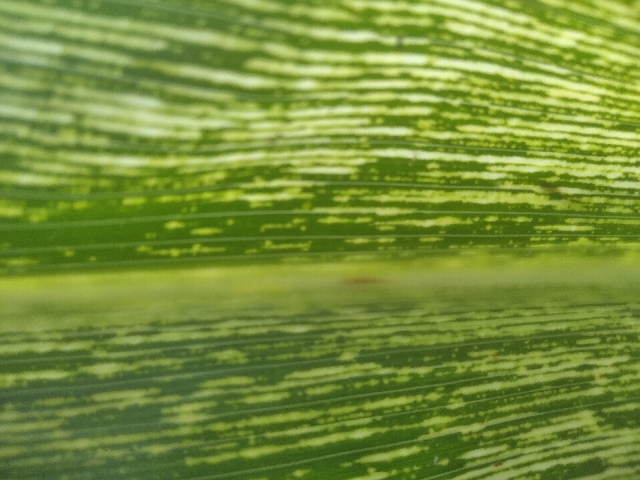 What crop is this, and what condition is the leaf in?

maize, maize streak virus
